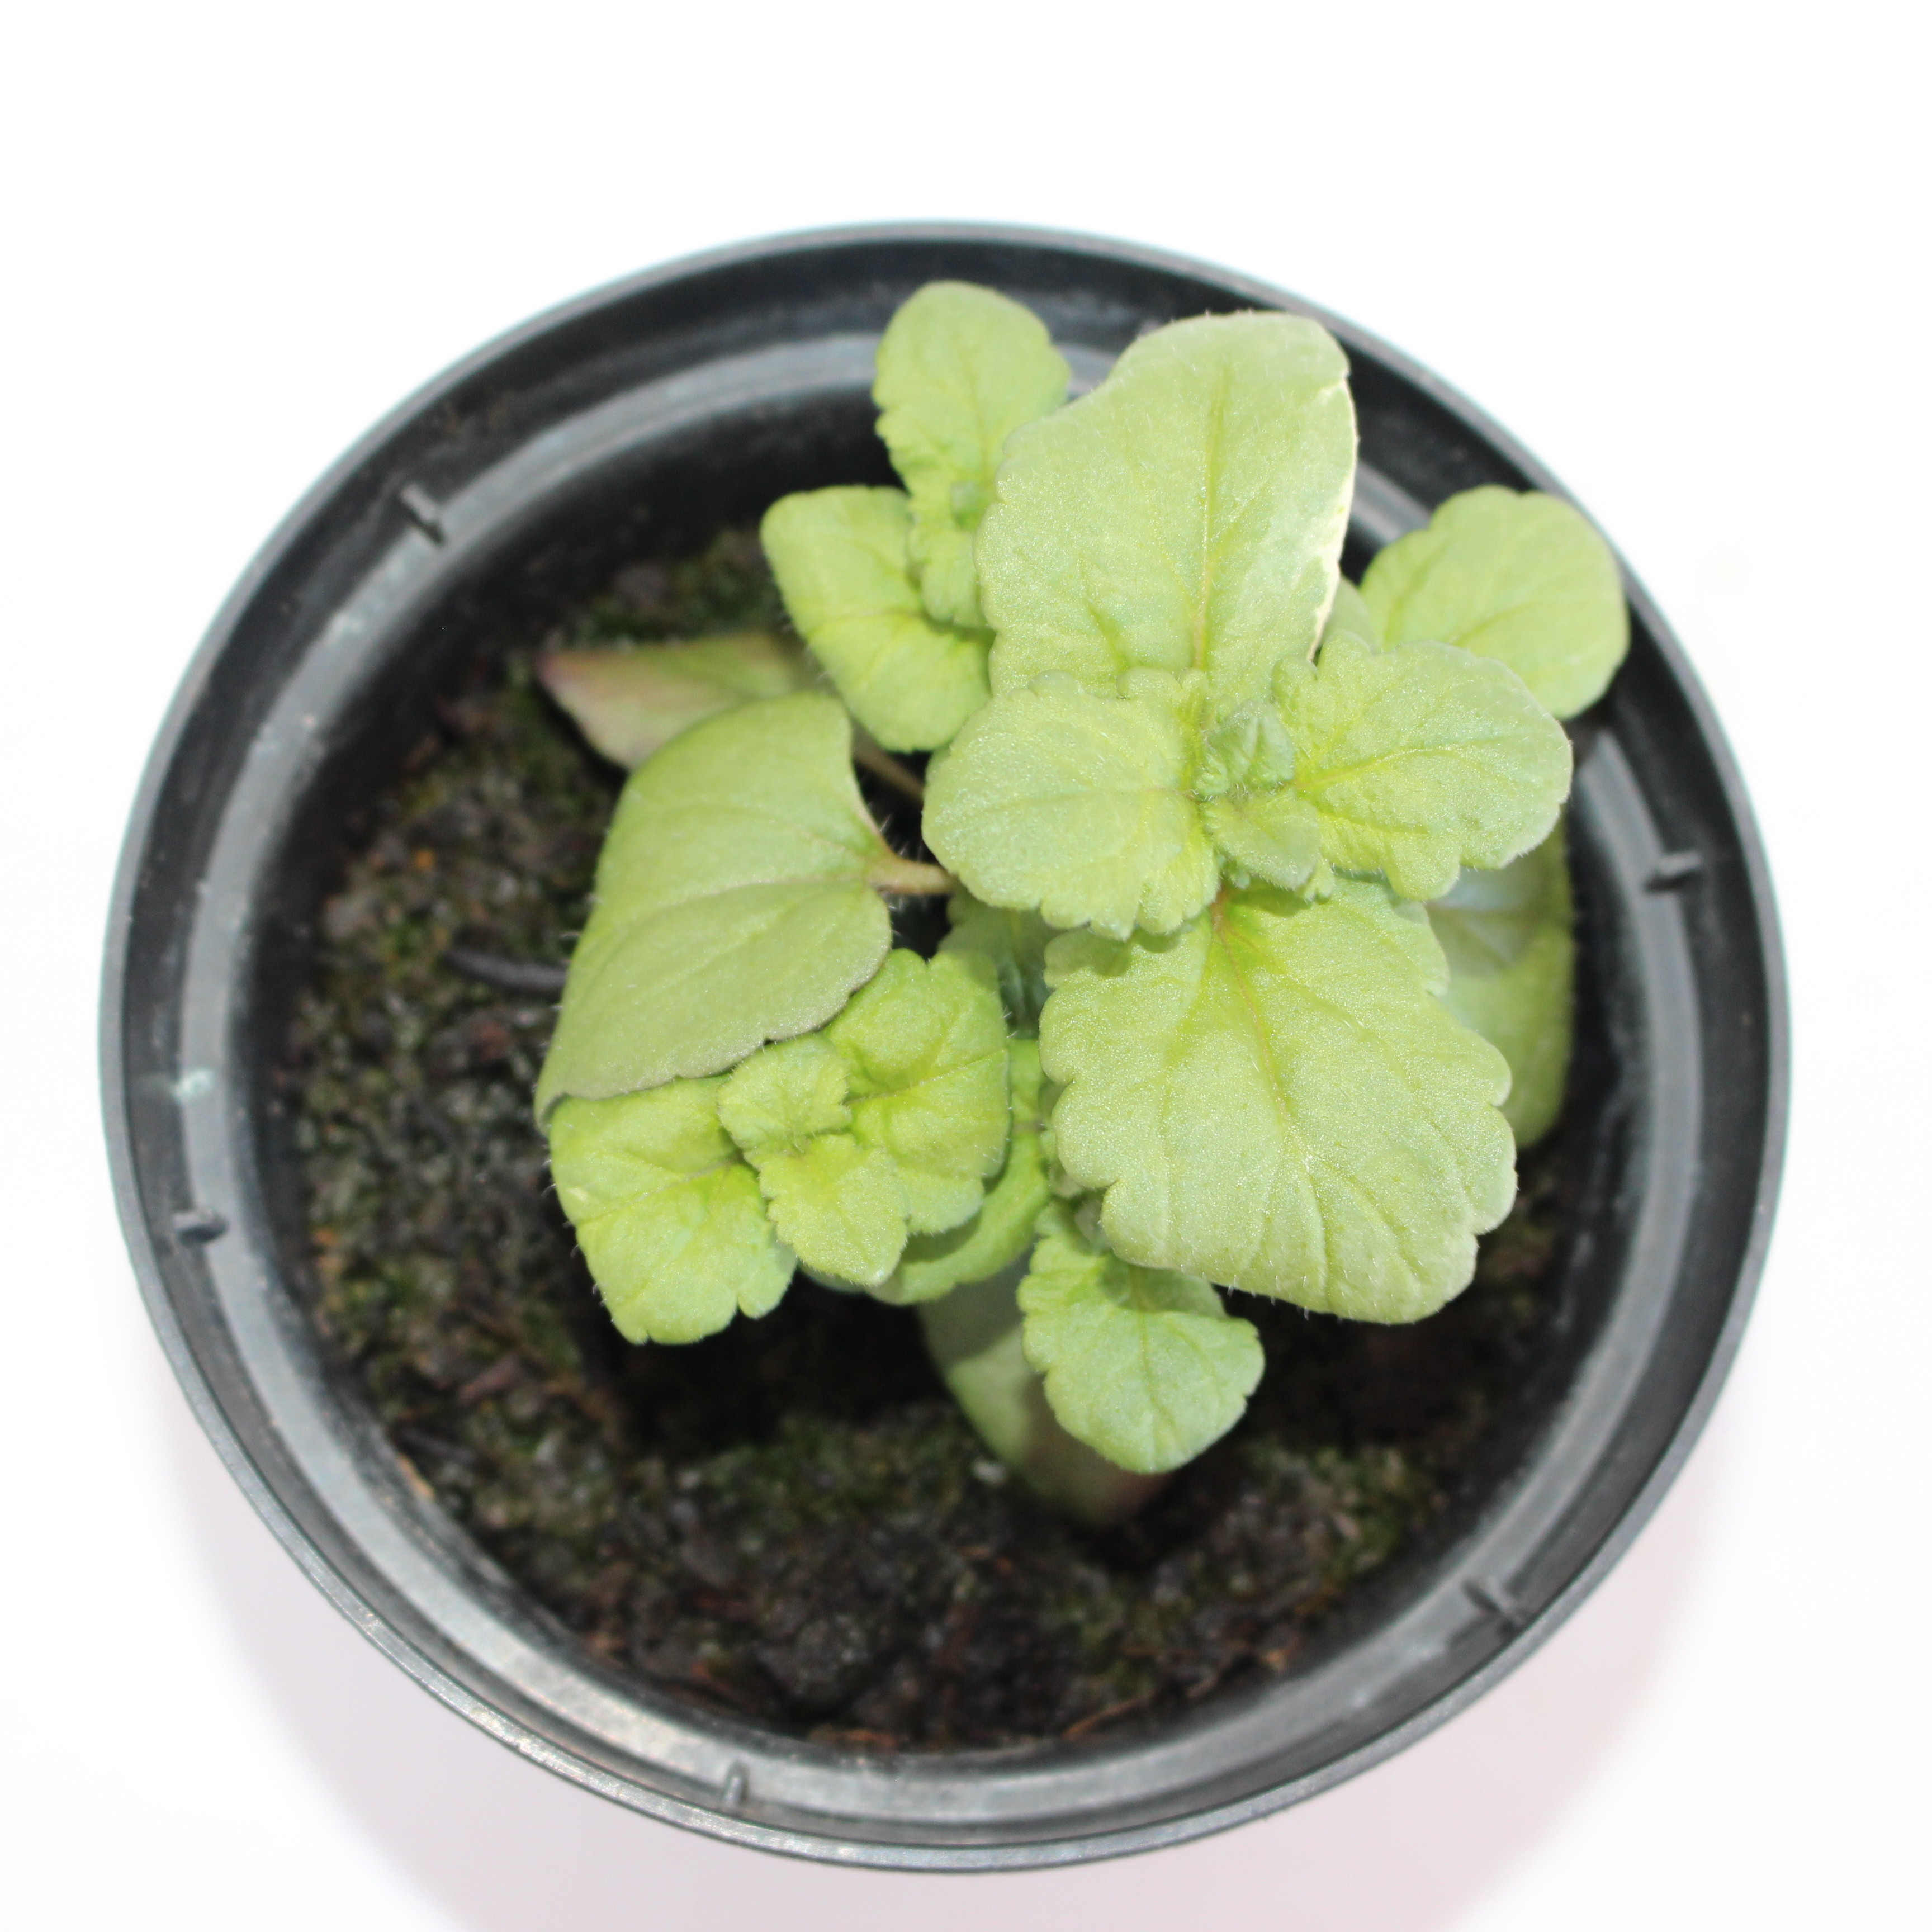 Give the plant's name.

Veronica persica
